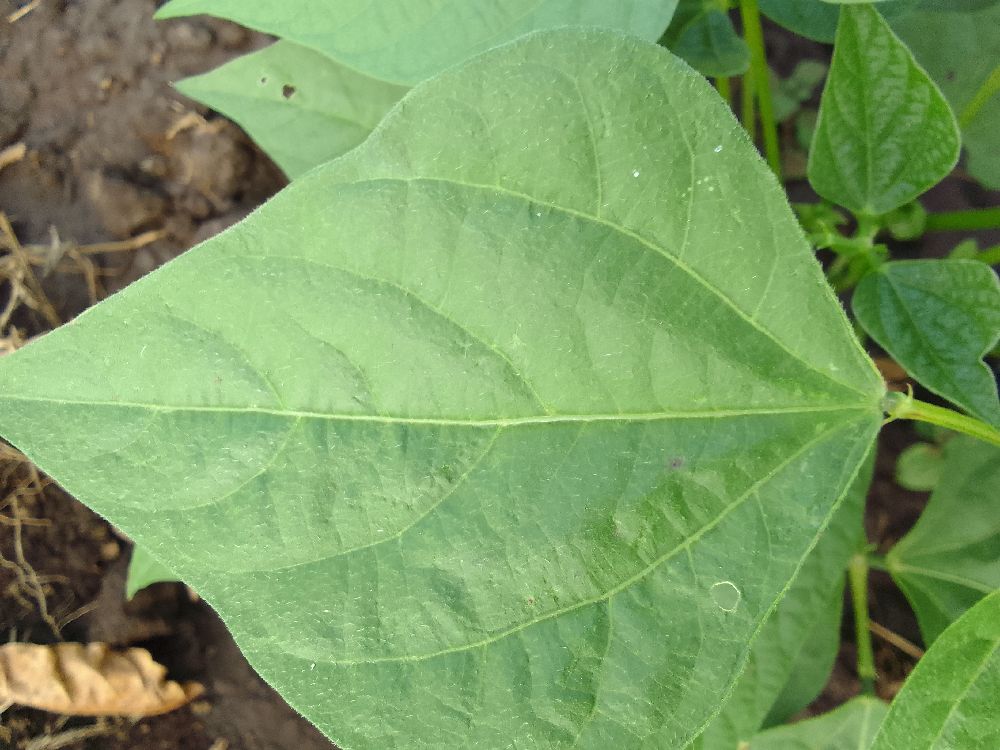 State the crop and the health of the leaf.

common bean, healthy
